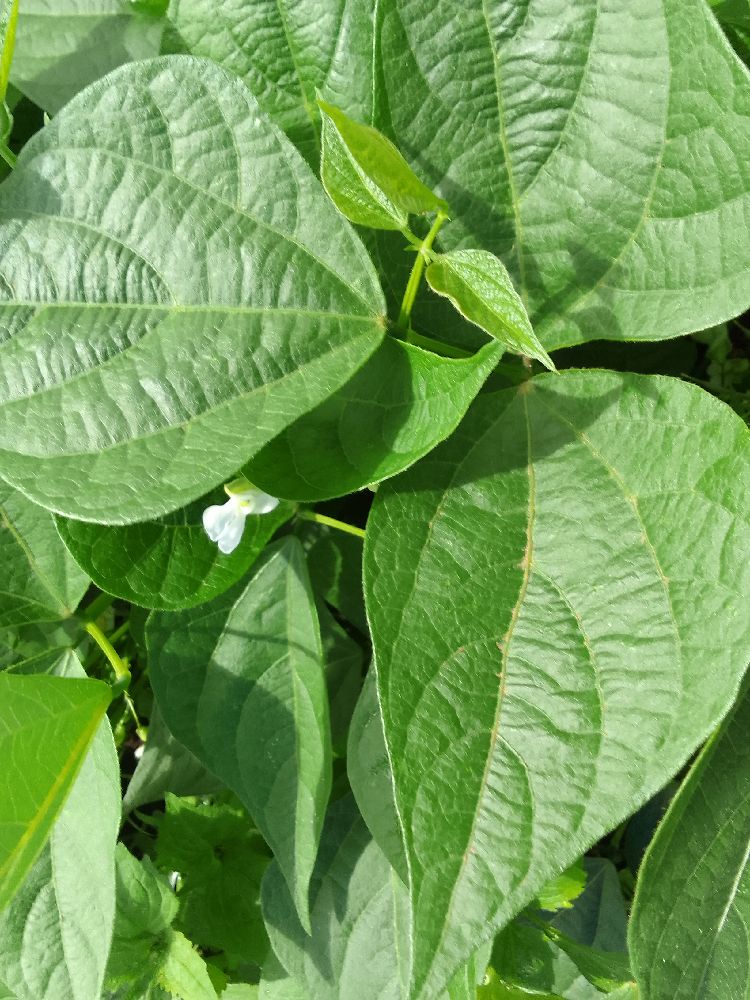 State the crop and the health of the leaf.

common bean, healthy
